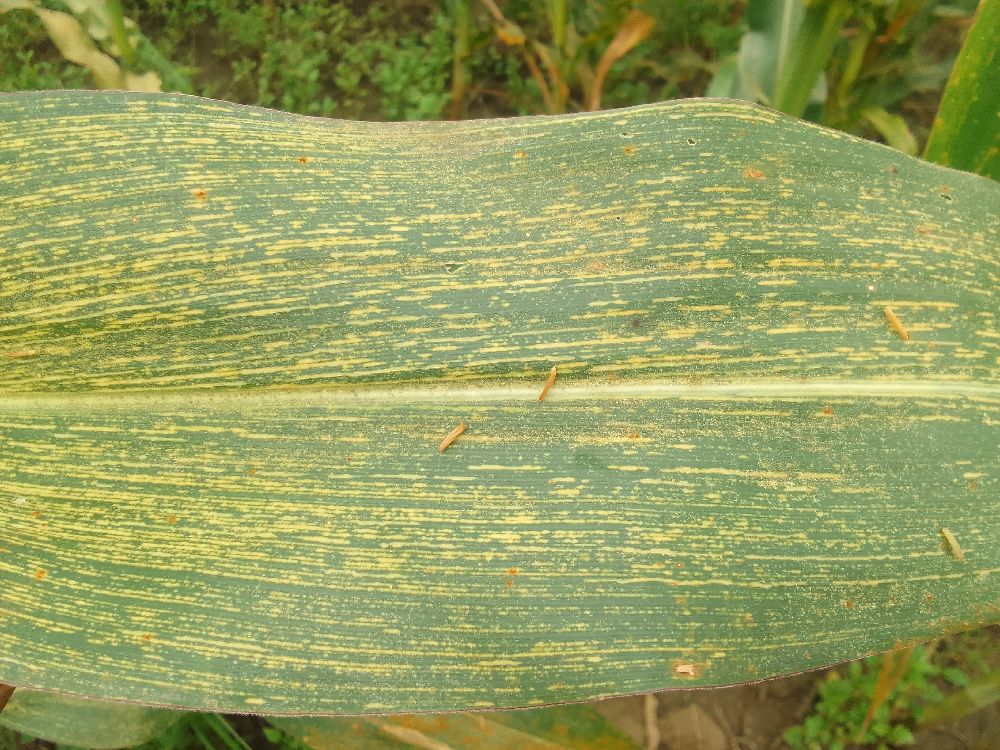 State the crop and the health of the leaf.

maize, maize streak virus
